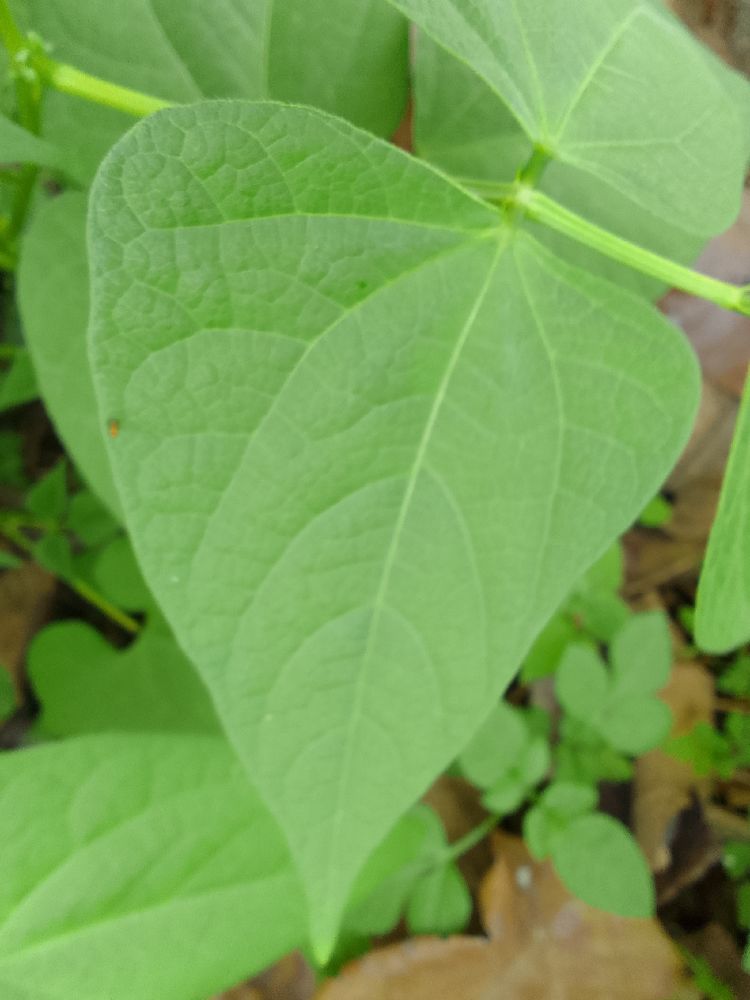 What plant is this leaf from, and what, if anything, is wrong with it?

common bean, healthy
